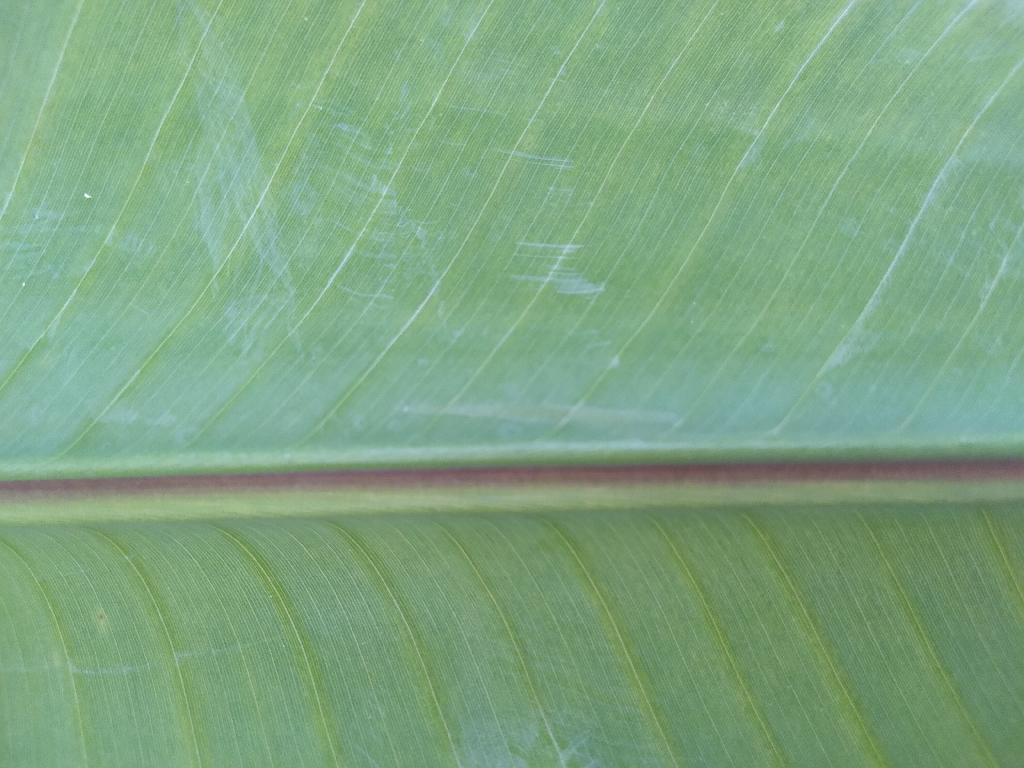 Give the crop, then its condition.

banana, healthy
